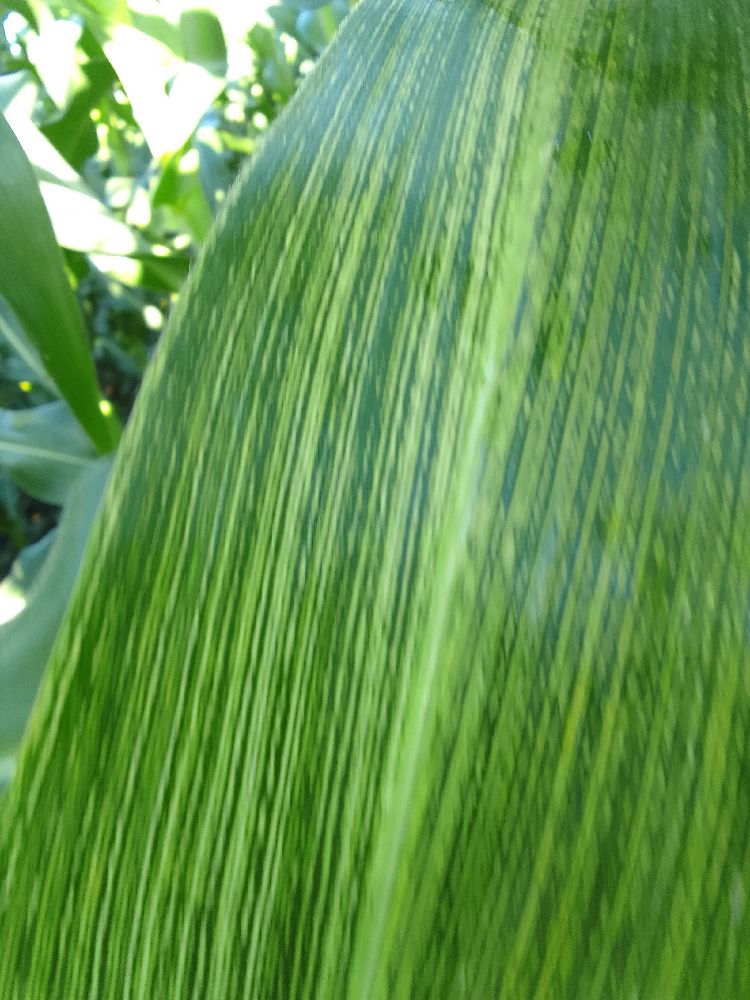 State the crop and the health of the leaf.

maize, maize streak virus
